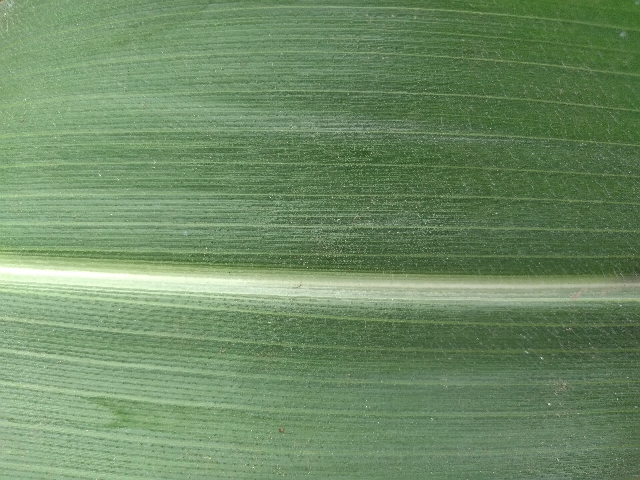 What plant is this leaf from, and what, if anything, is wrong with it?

maize, healthy
